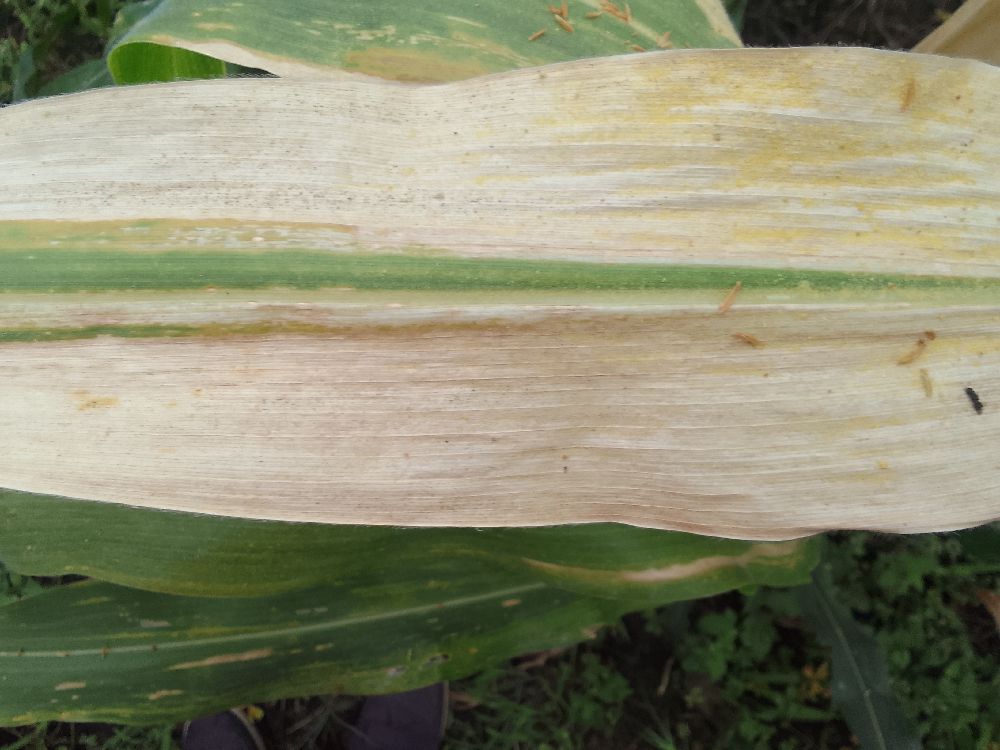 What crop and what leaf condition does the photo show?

maize, maize lethal necrosis
